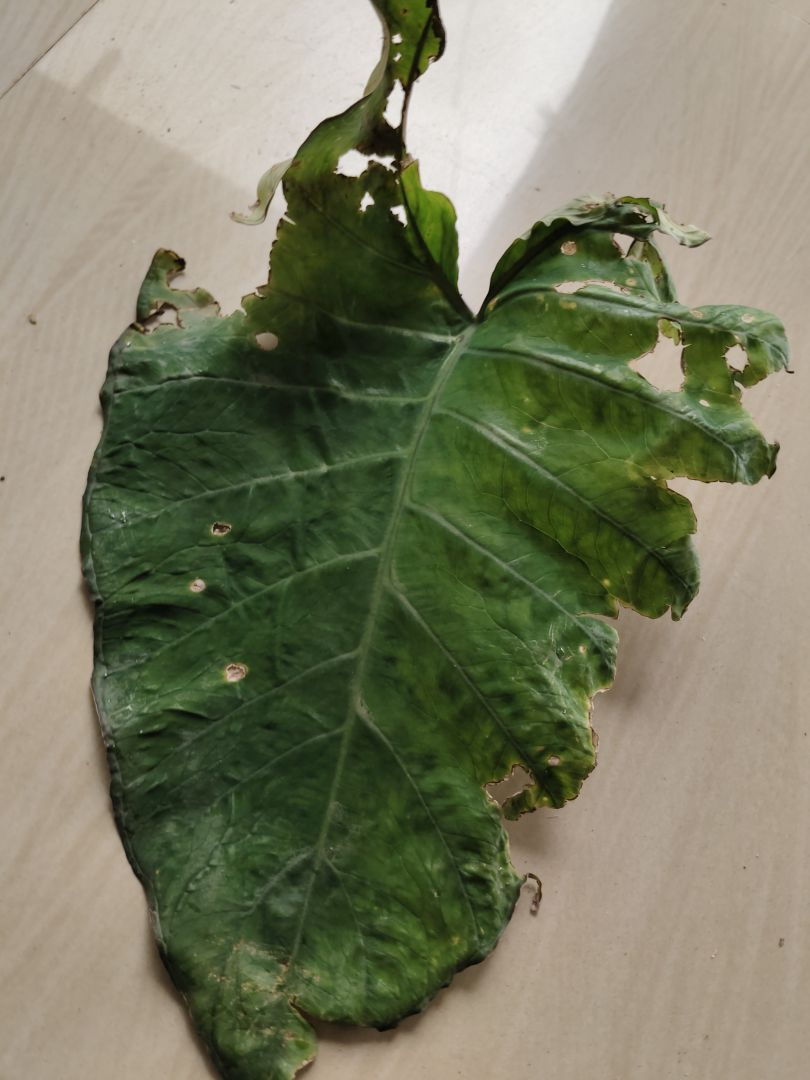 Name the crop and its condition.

taro, leaf blight
